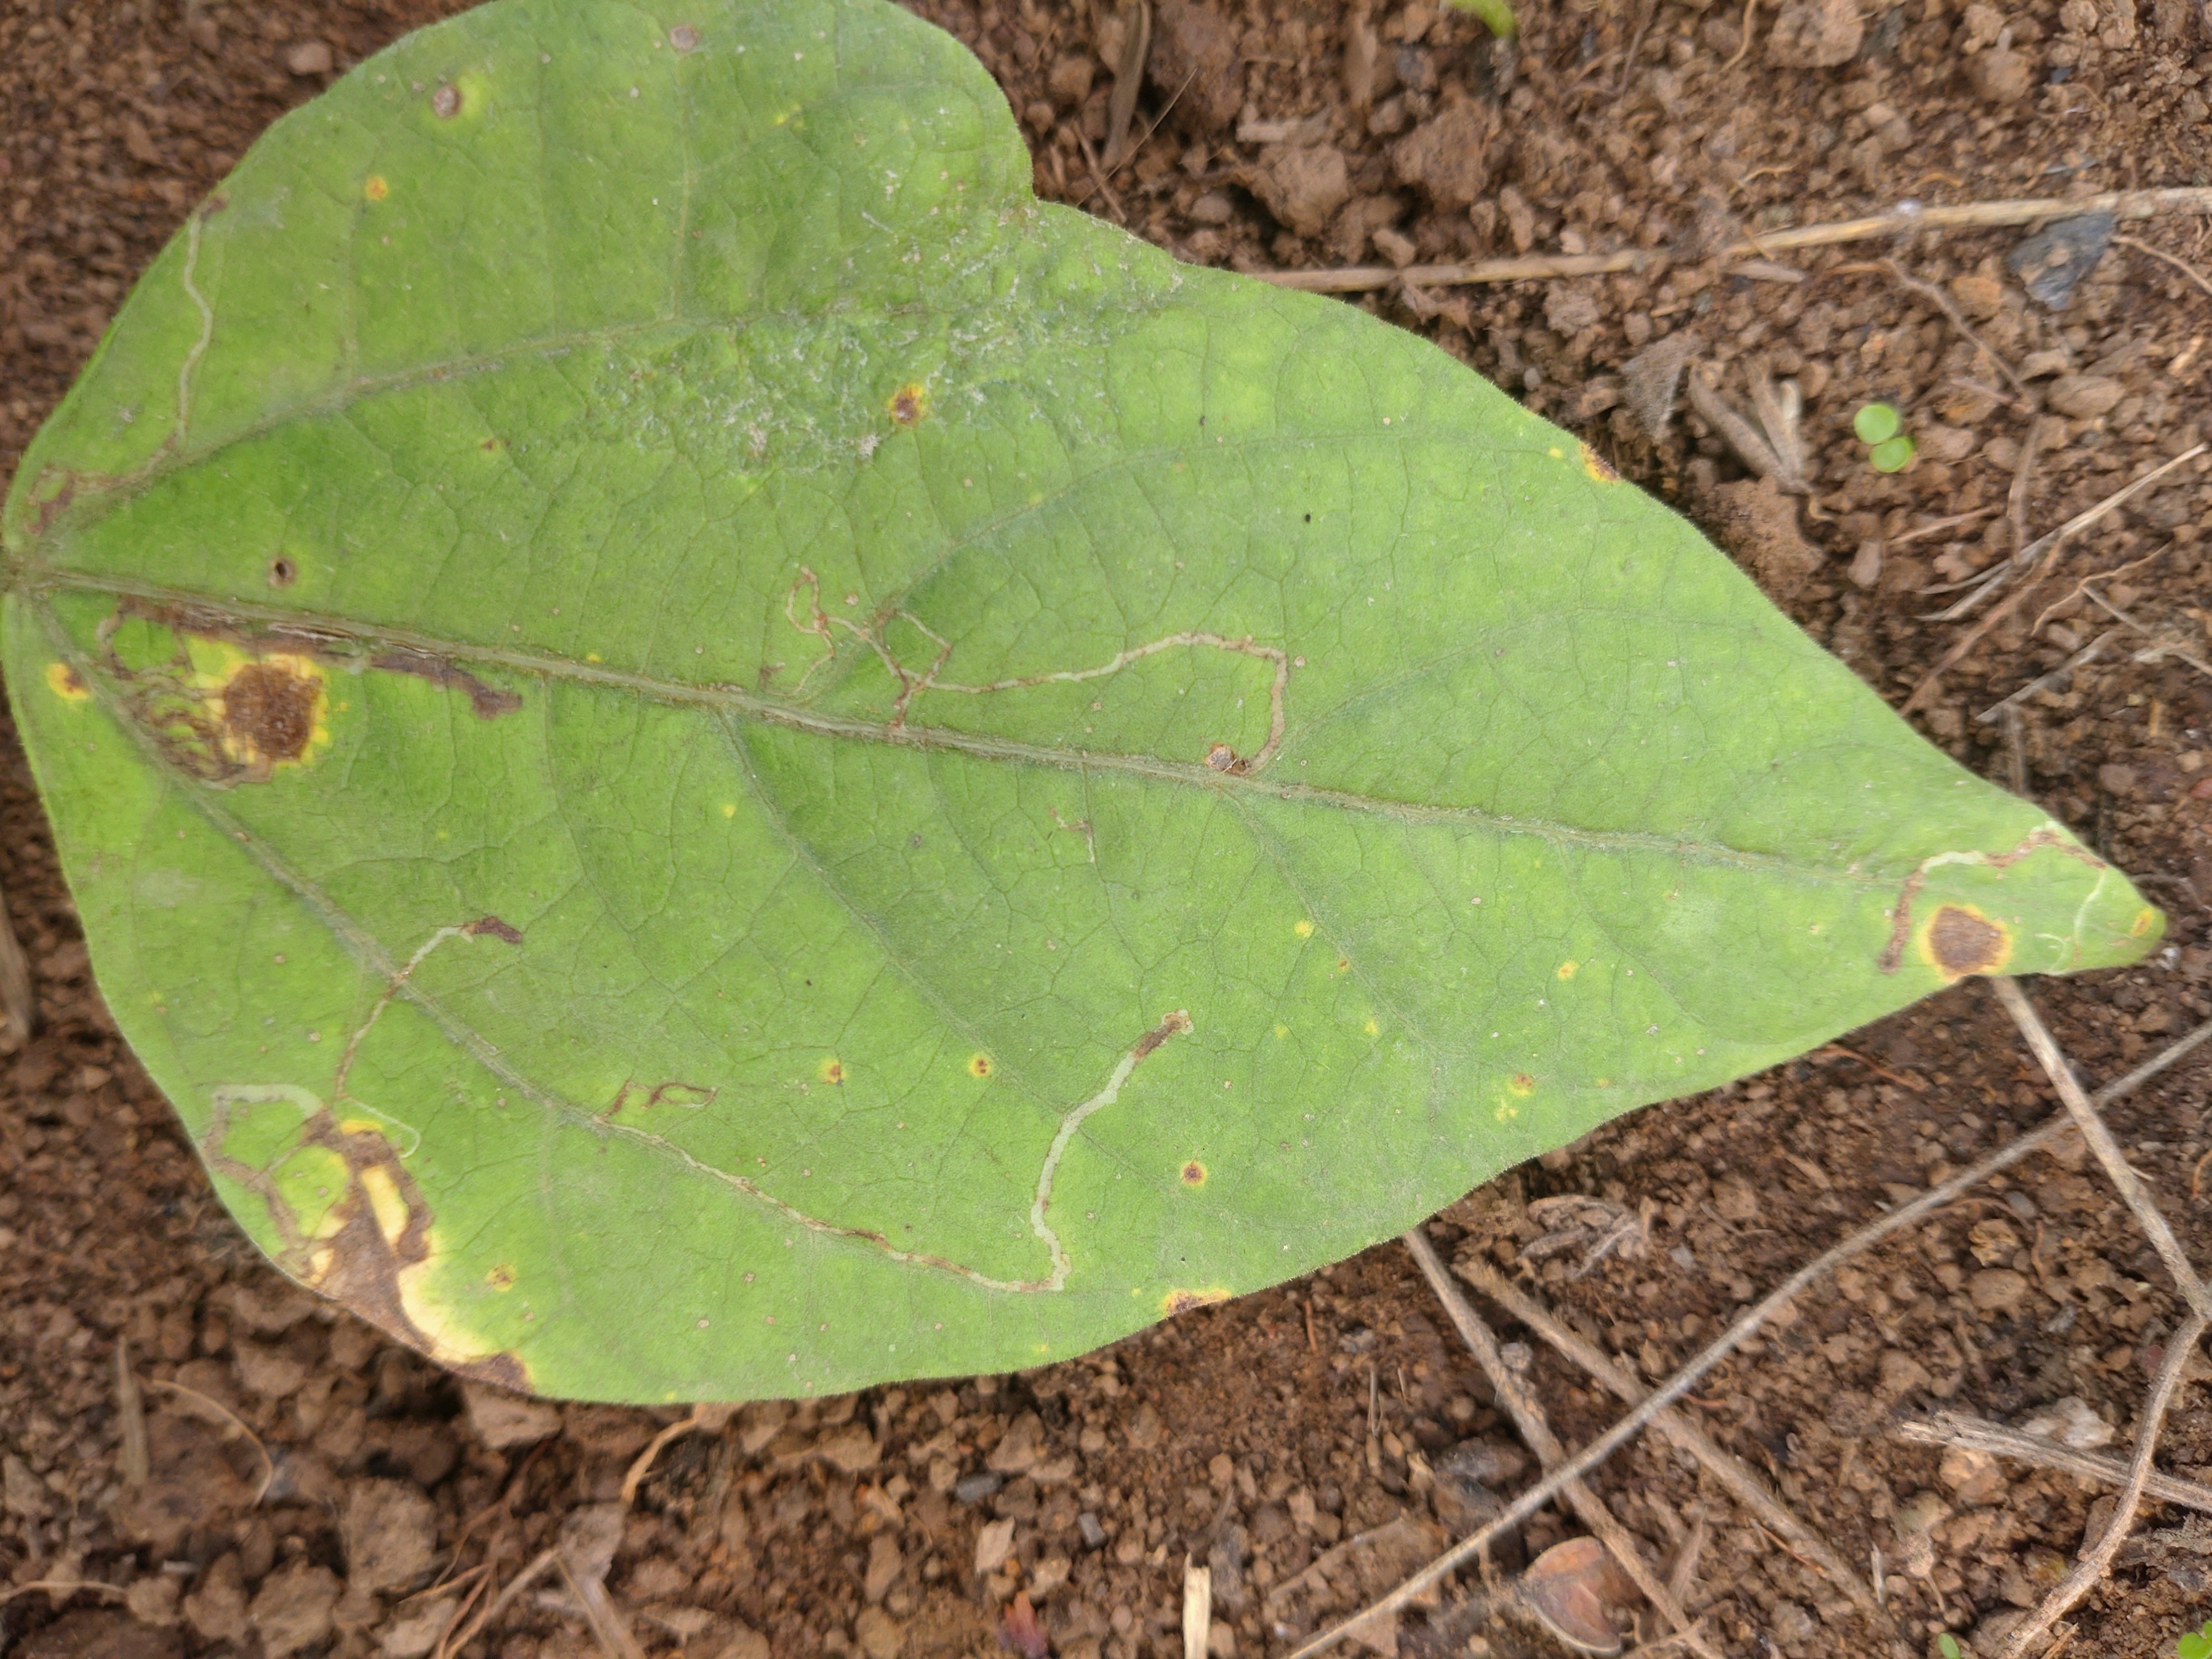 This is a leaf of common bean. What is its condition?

rust
